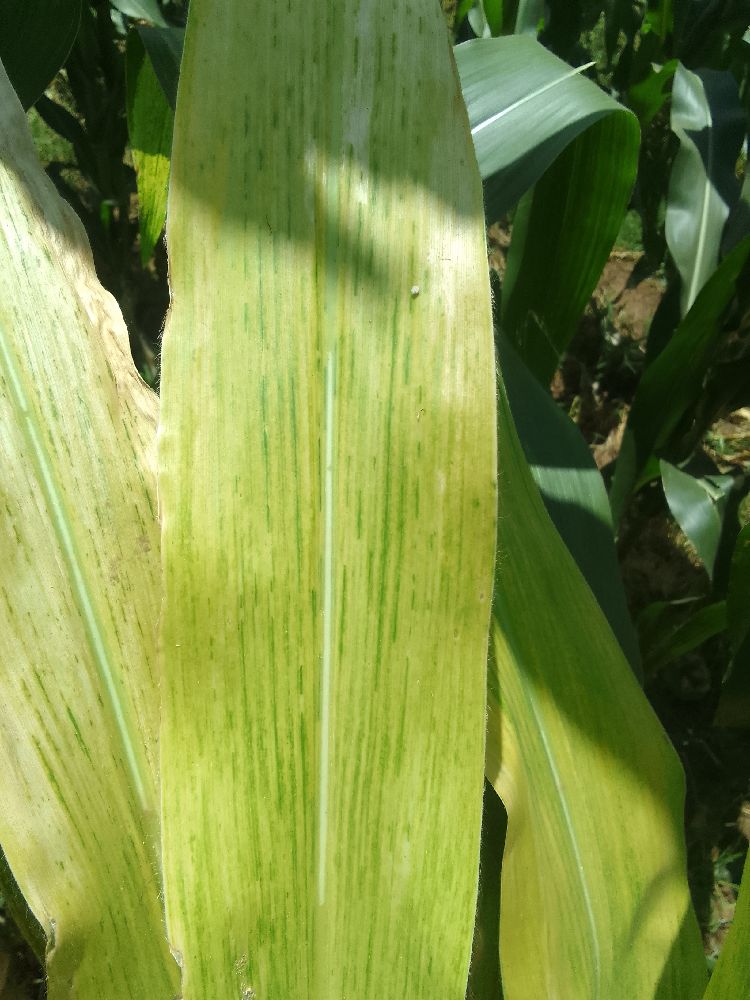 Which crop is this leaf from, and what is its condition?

maize, maize lethal necrosis
